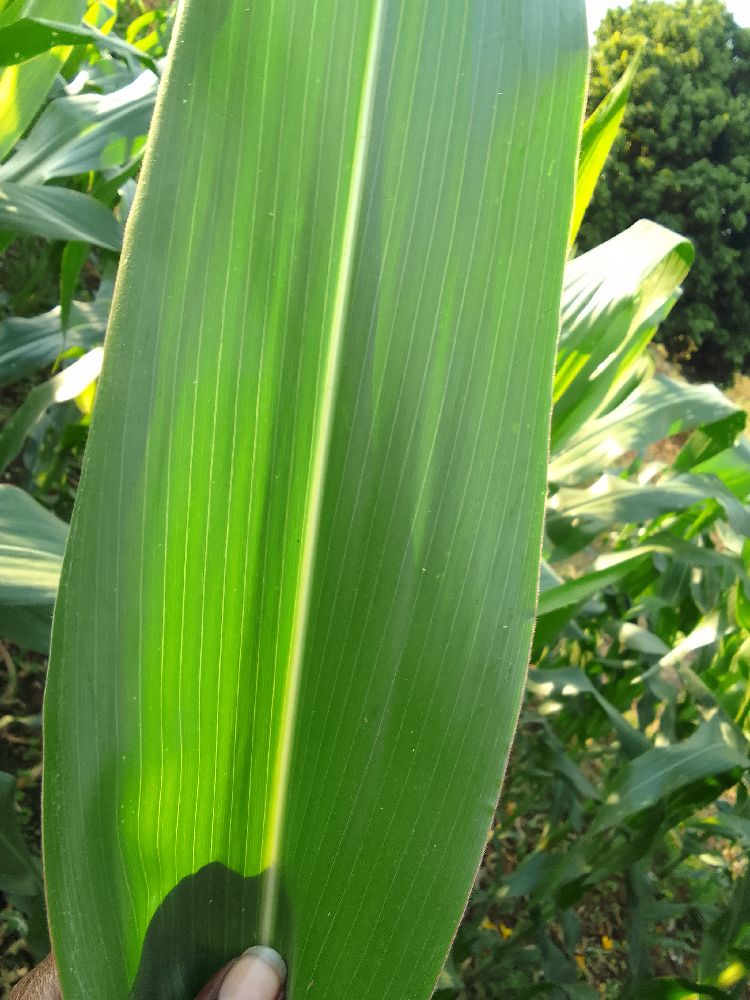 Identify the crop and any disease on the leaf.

maize, healthy
